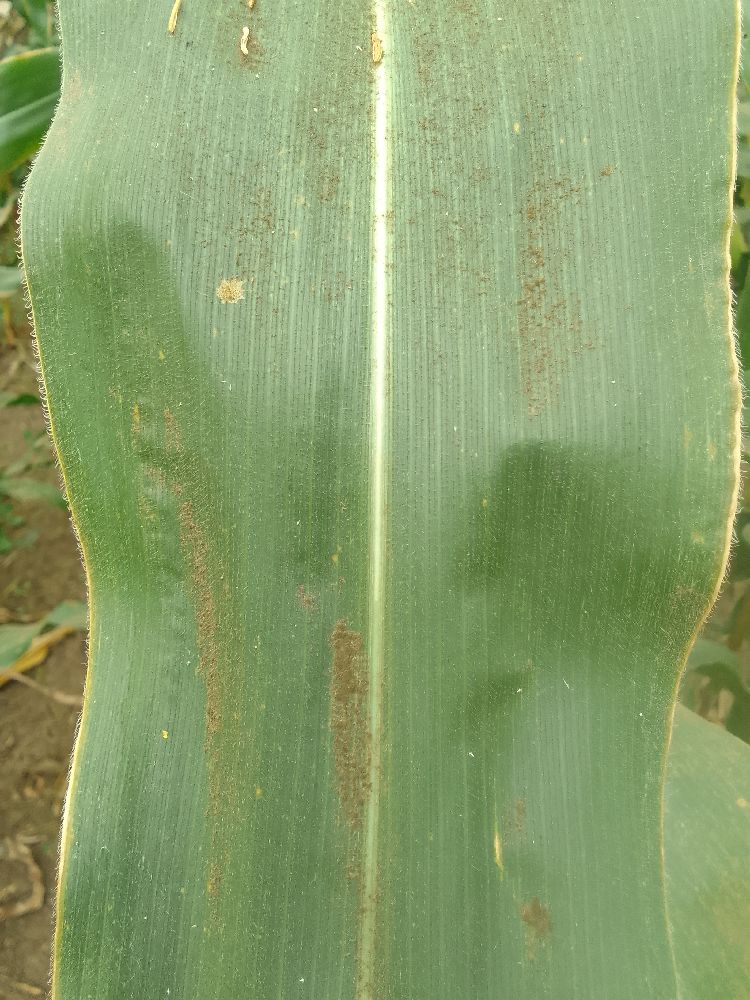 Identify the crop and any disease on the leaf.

maize, healthy
